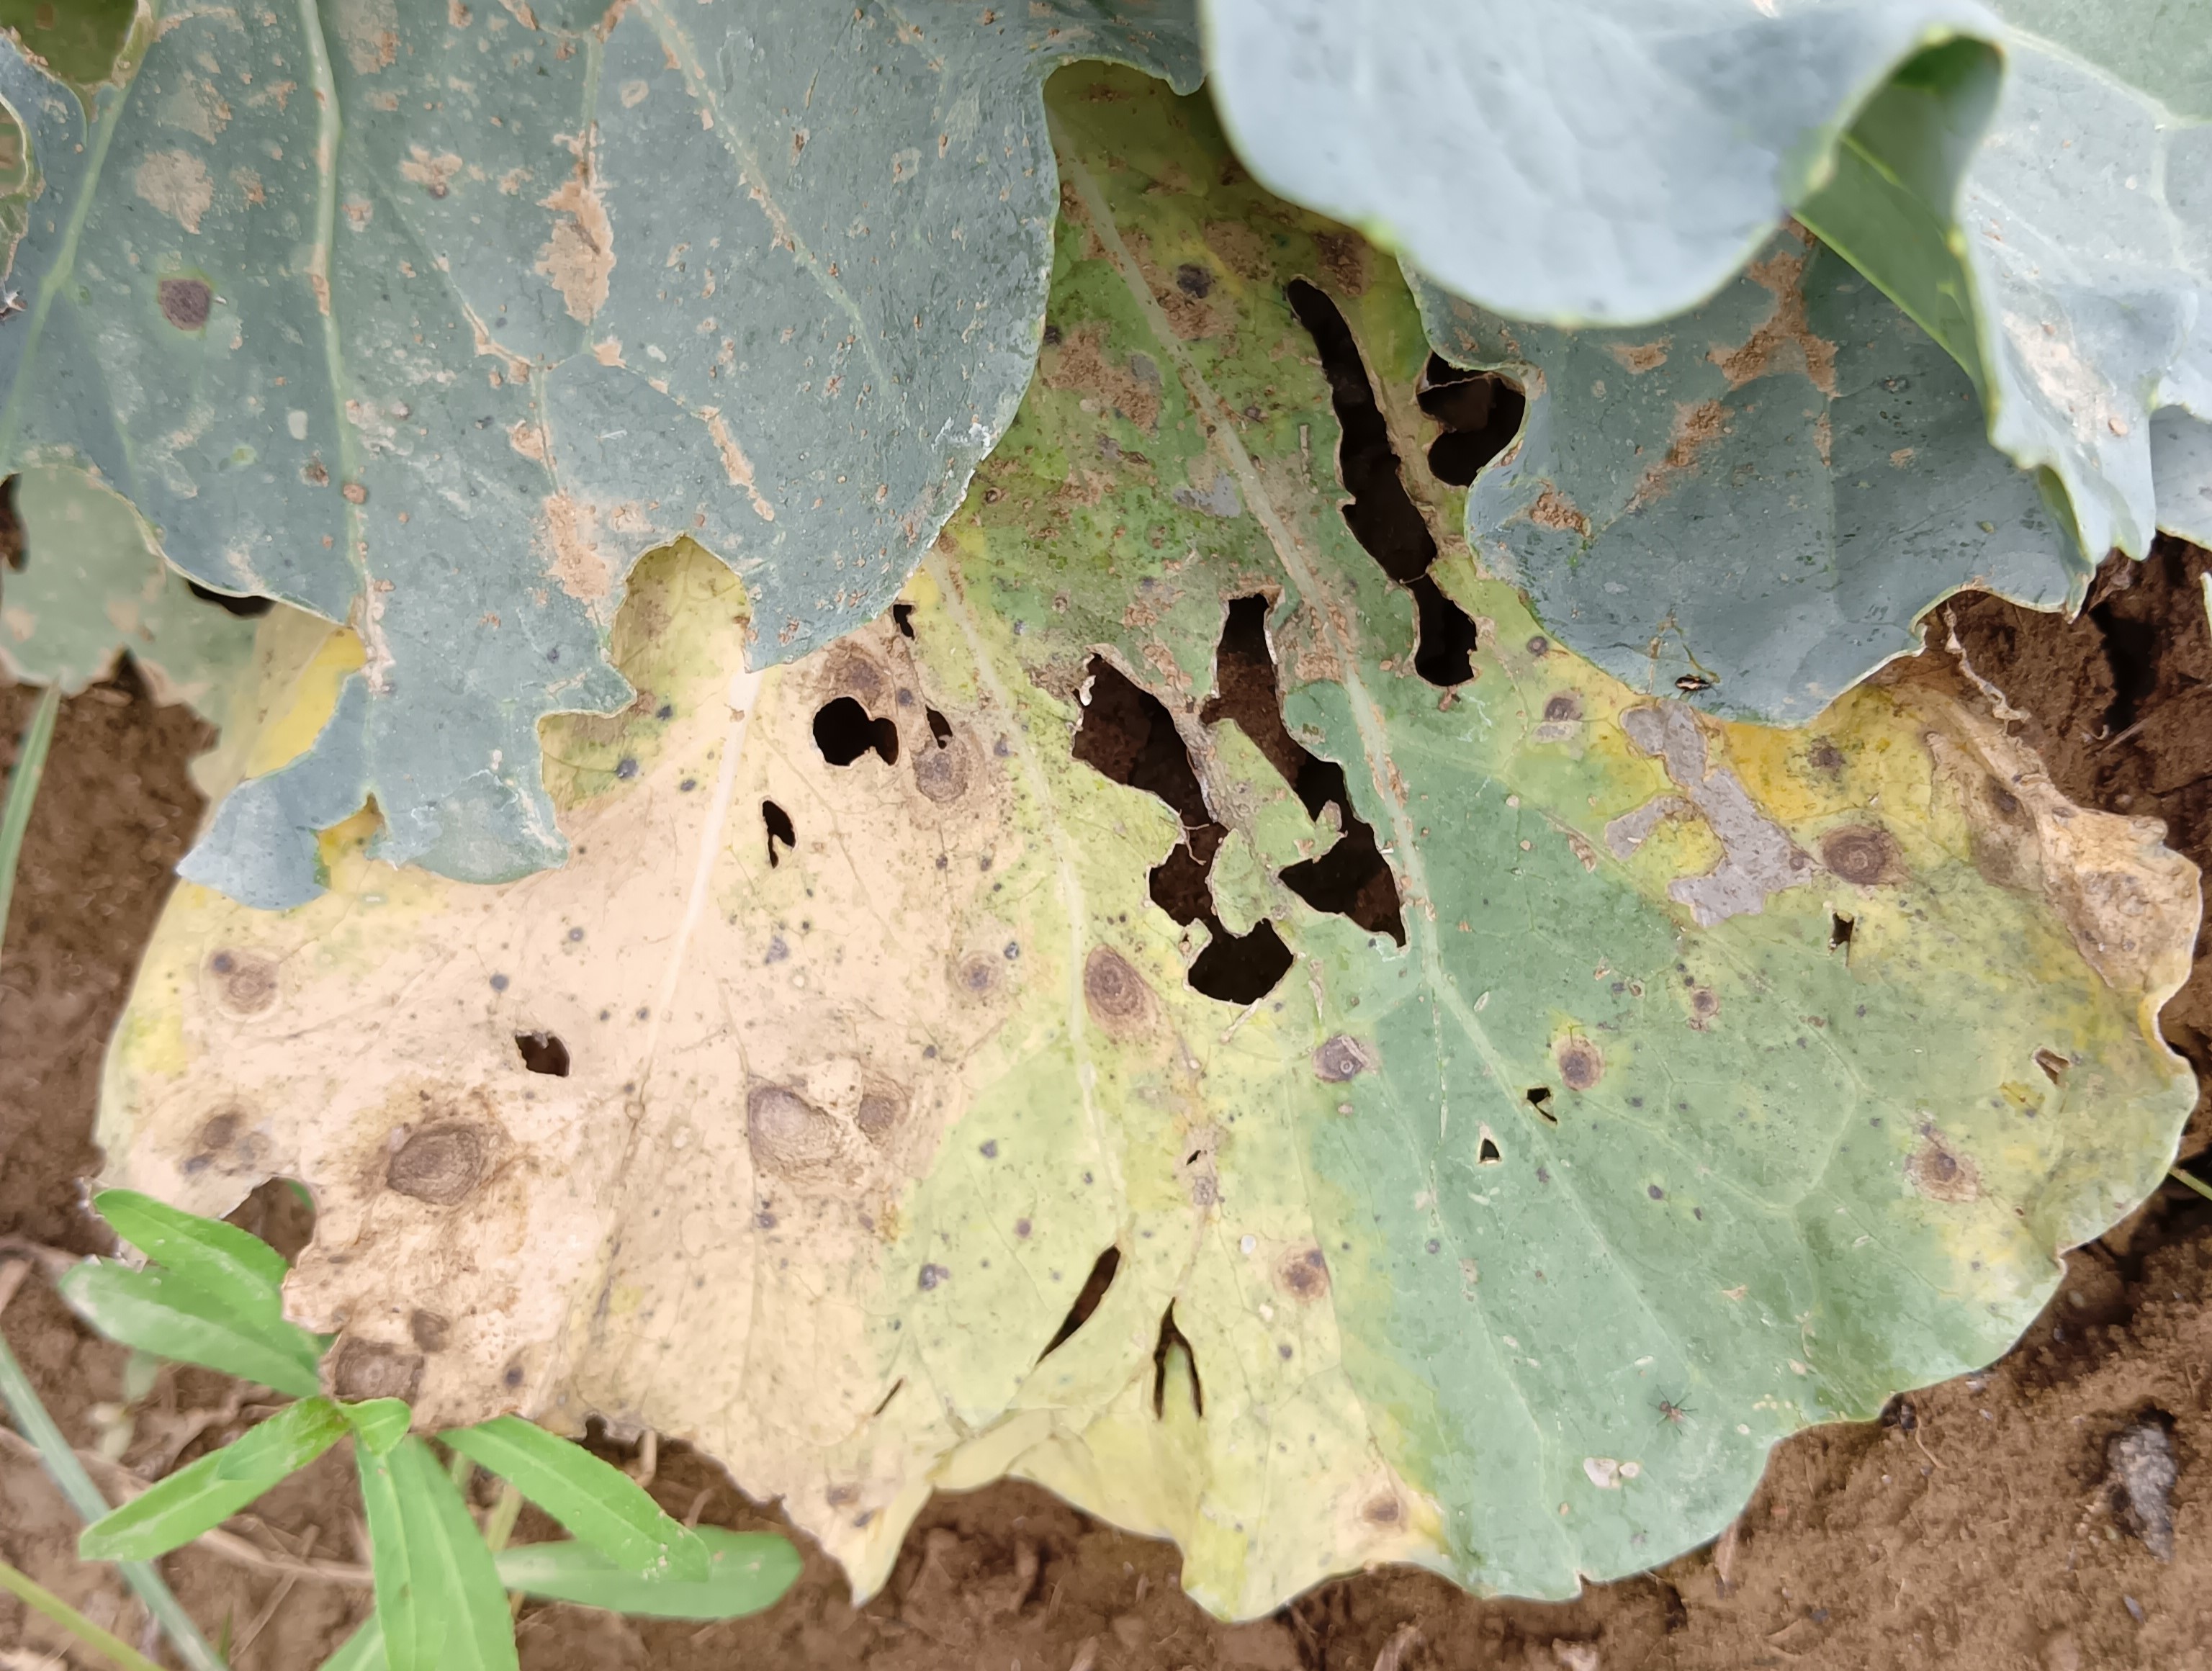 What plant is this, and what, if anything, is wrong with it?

cabbage, alternaria
